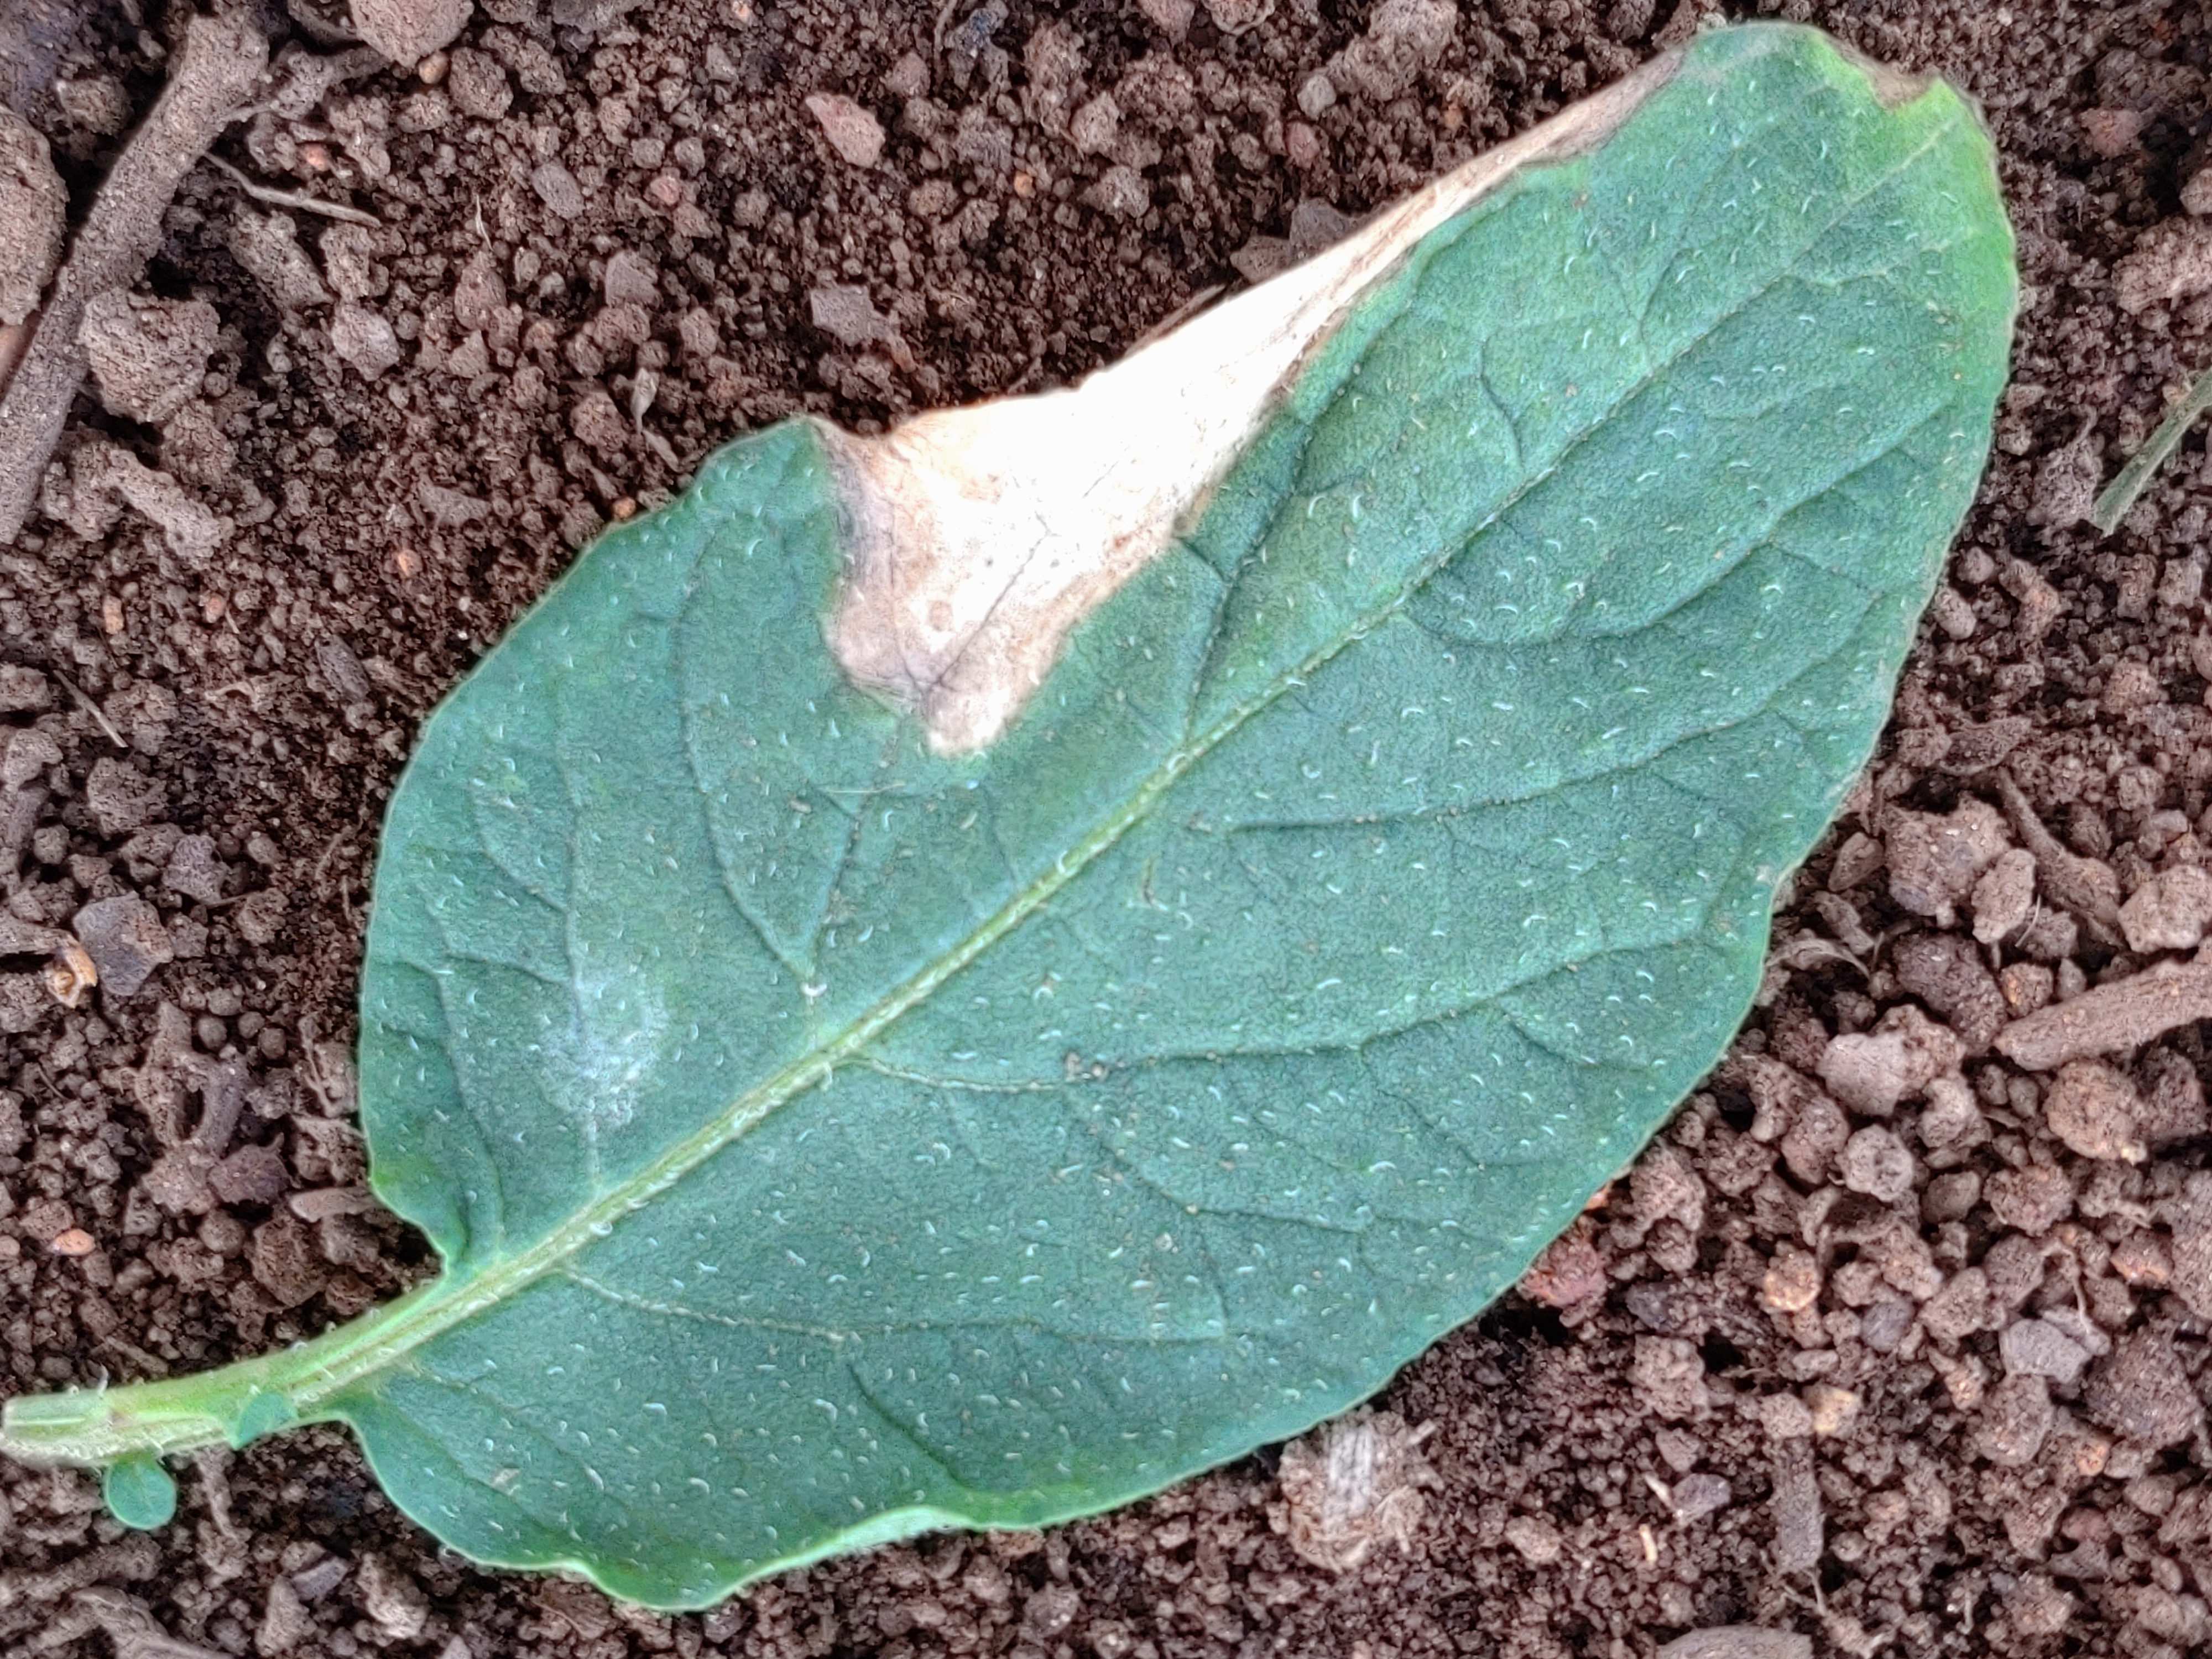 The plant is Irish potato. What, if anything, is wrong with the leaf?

early blight
